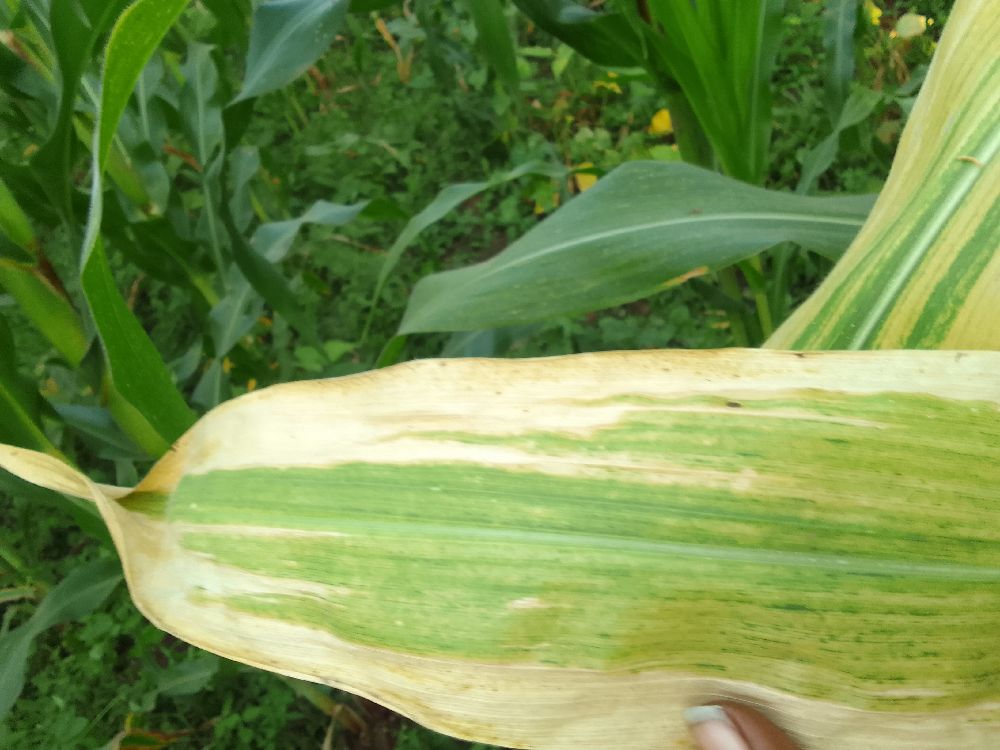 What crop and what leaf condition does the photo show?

maize, maize lethal necrosis
